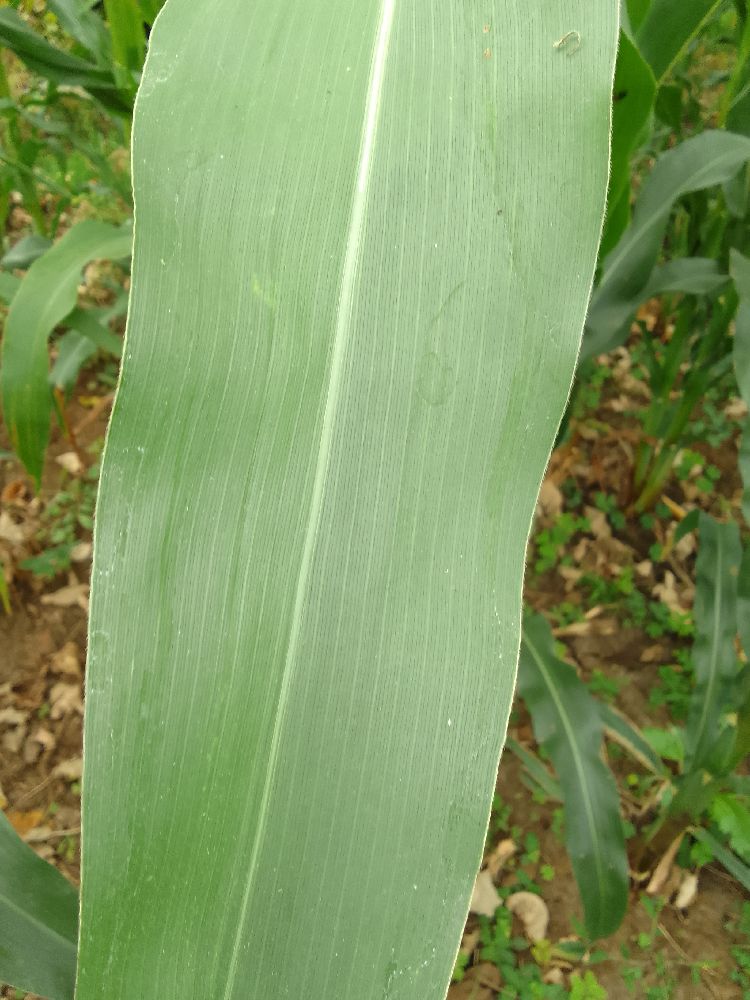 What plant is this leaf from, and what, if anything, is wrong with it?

maize, healthy
